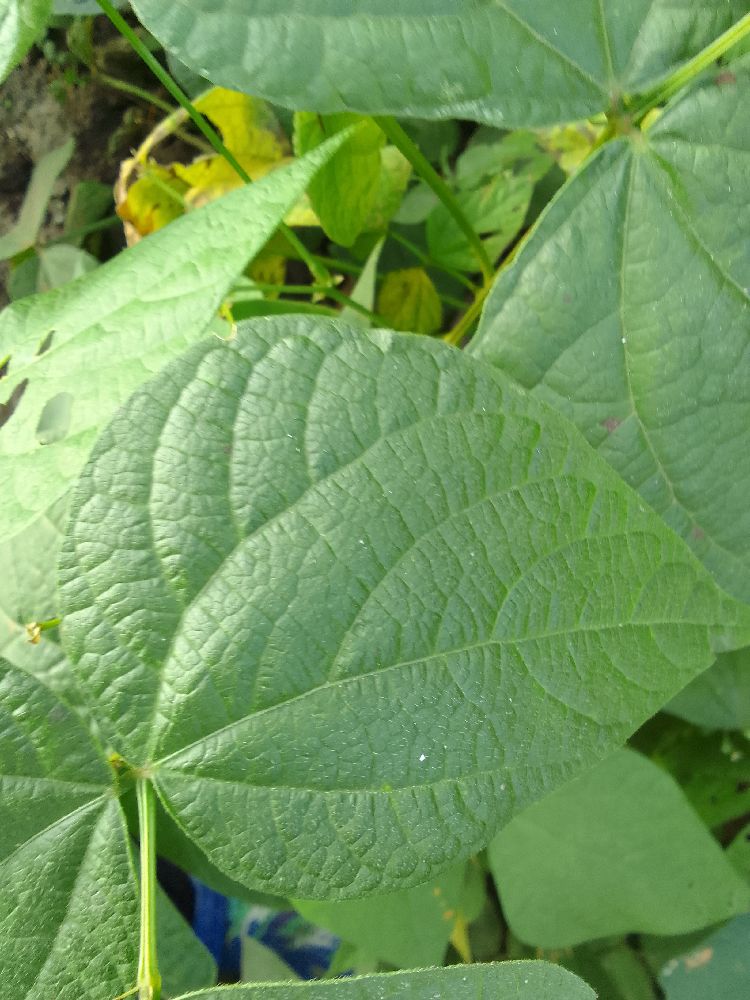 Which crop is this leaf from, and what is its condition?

common bean, healthy
